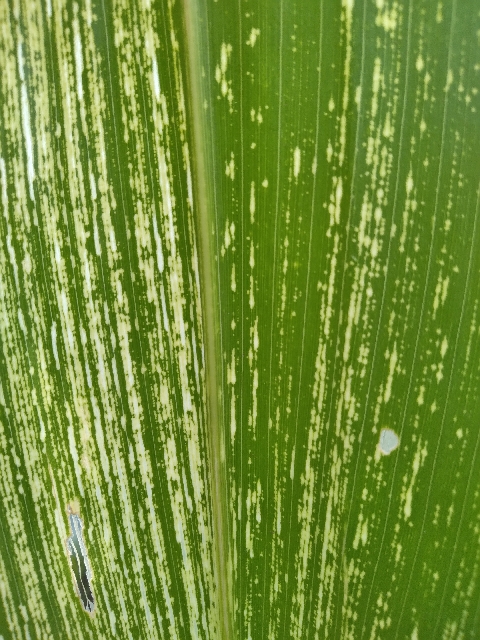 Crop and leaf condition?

maize, maize streak virus
